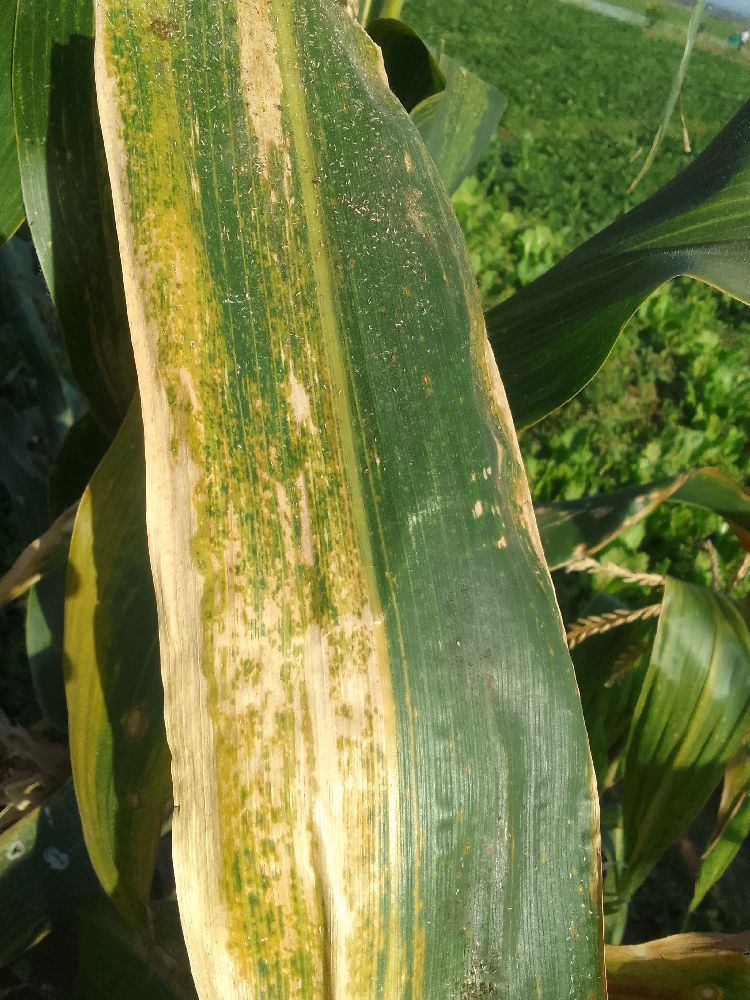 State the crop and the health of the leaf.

maize, maize lethal necrosis
